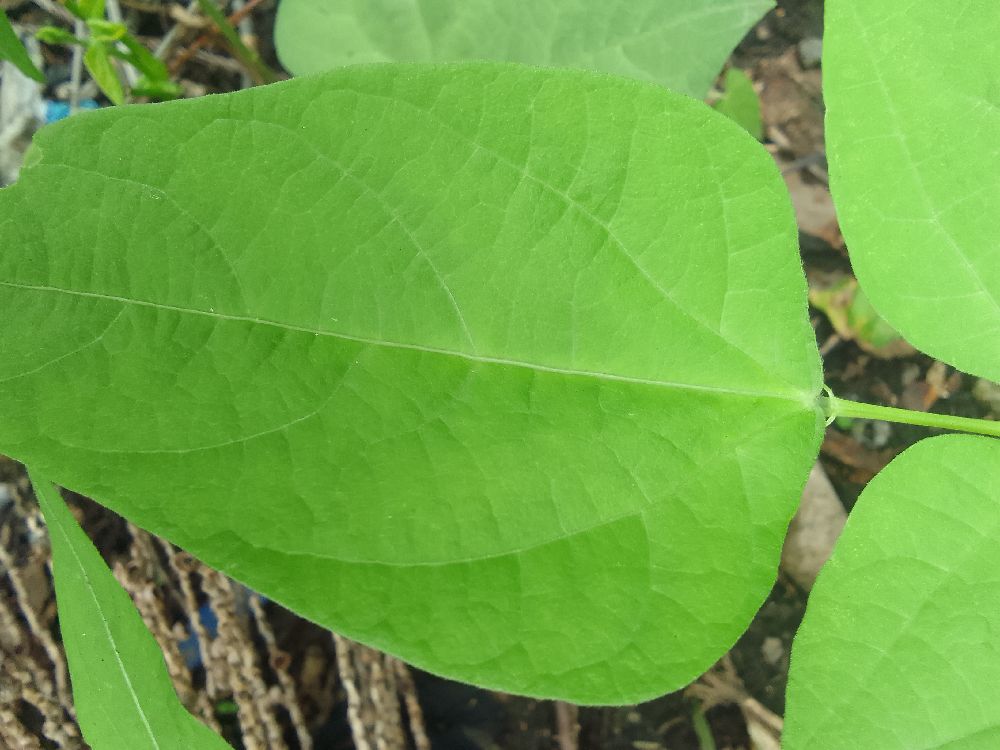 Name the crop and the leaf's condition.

common bean, healthy
